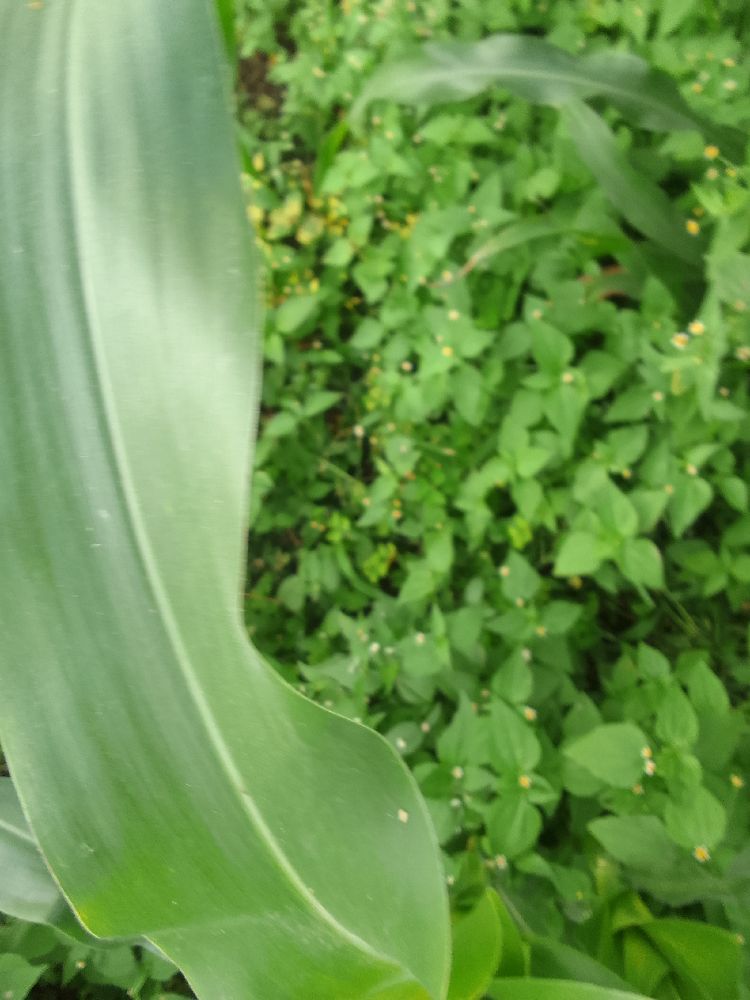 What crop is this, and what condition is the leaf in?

maize, healthy
